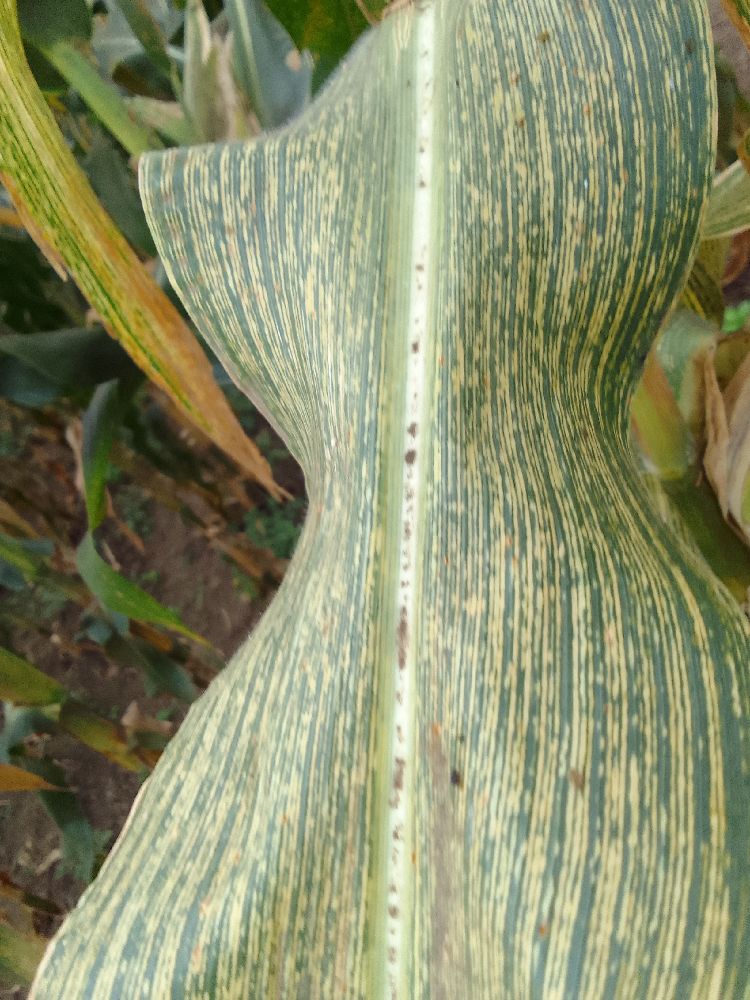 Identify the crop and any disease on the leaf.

maize, maize streak virus
